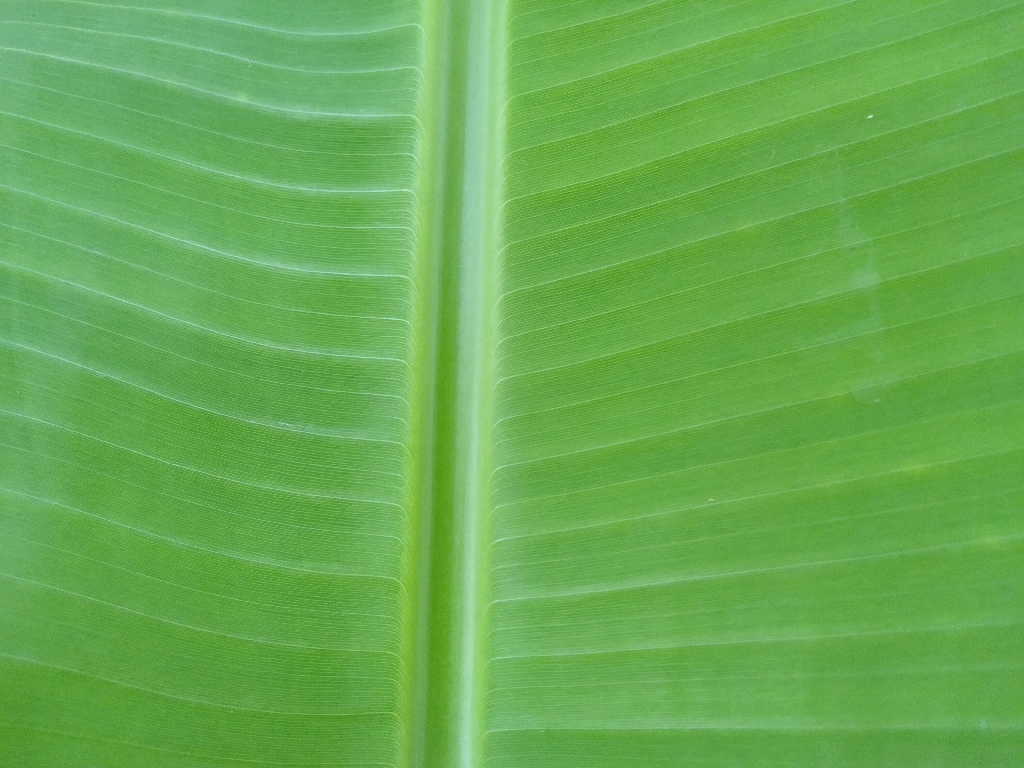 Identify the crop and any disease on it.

banana, healthy
